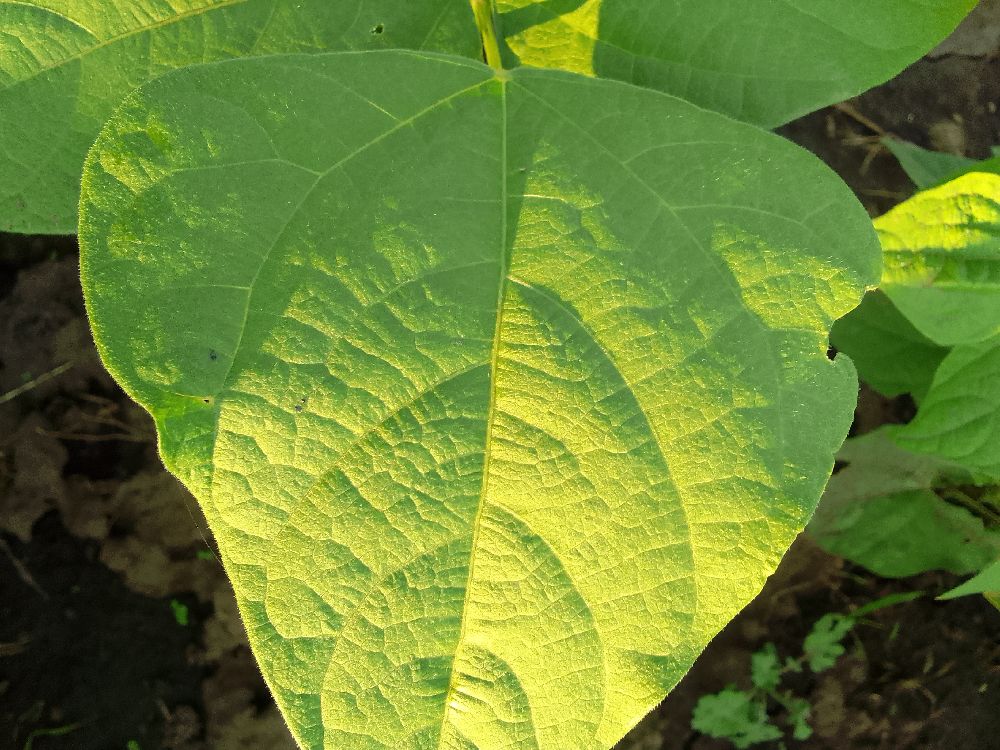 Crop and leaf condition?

common bean, healthy
